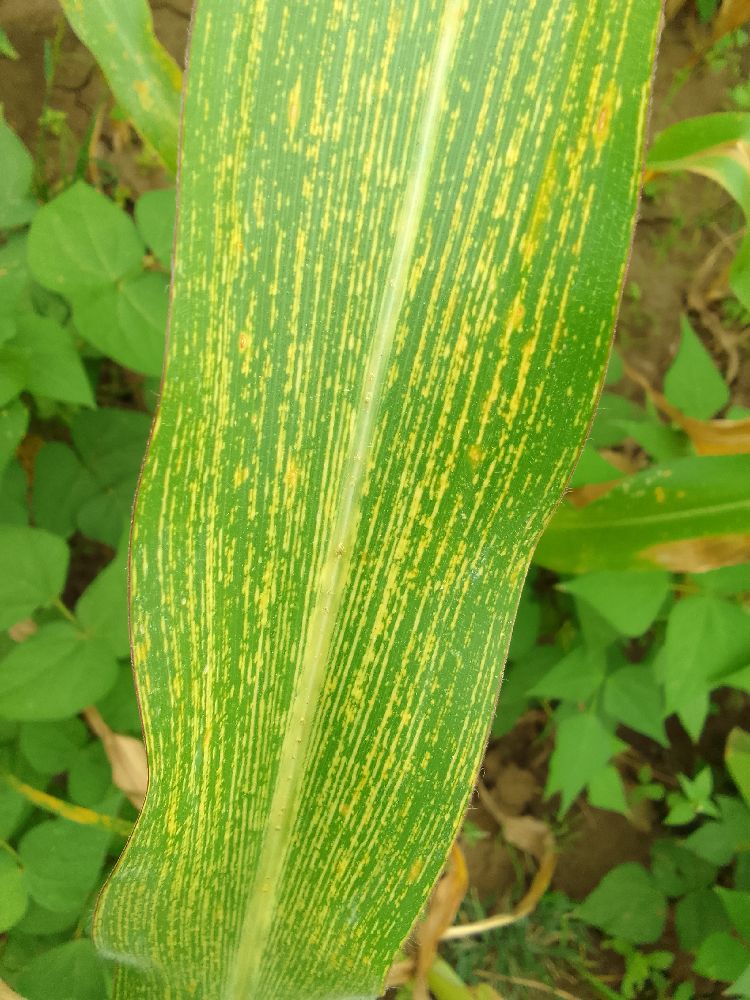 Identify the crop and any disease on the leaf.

maize, maize streak virus
